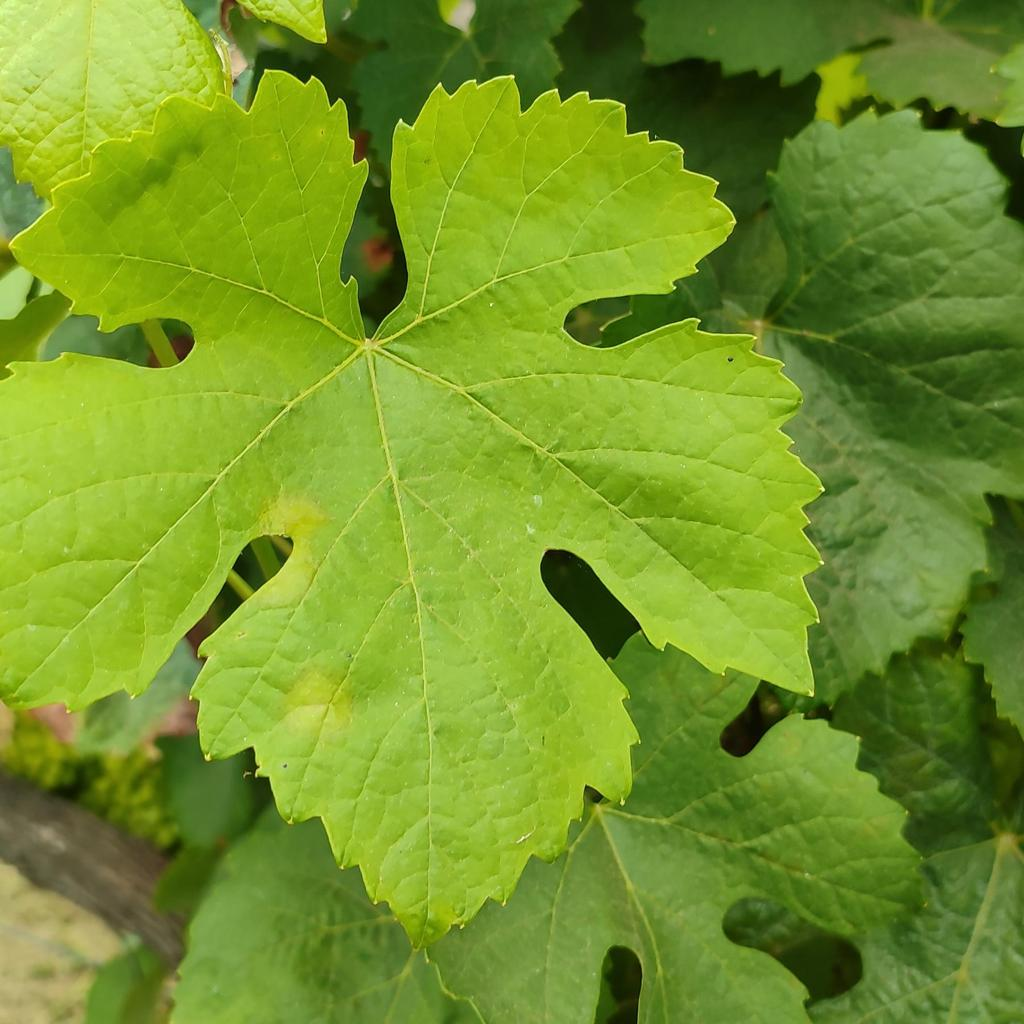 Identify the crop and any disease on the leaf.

grapevine, downy mildew
